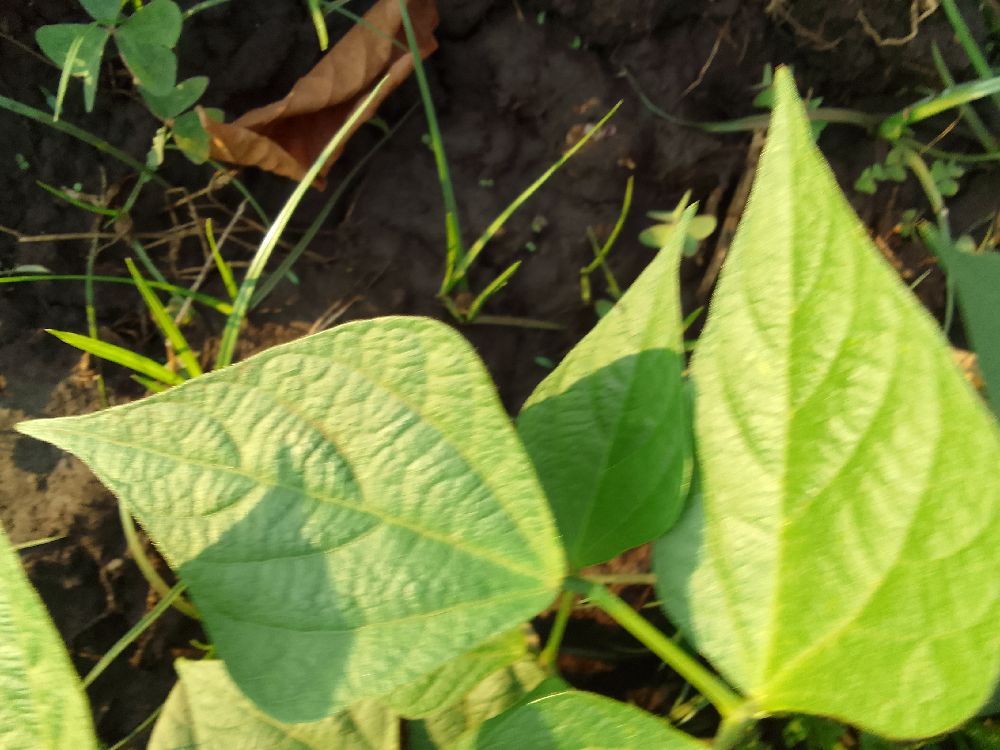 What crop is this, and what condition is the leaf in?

common bean, healthy
